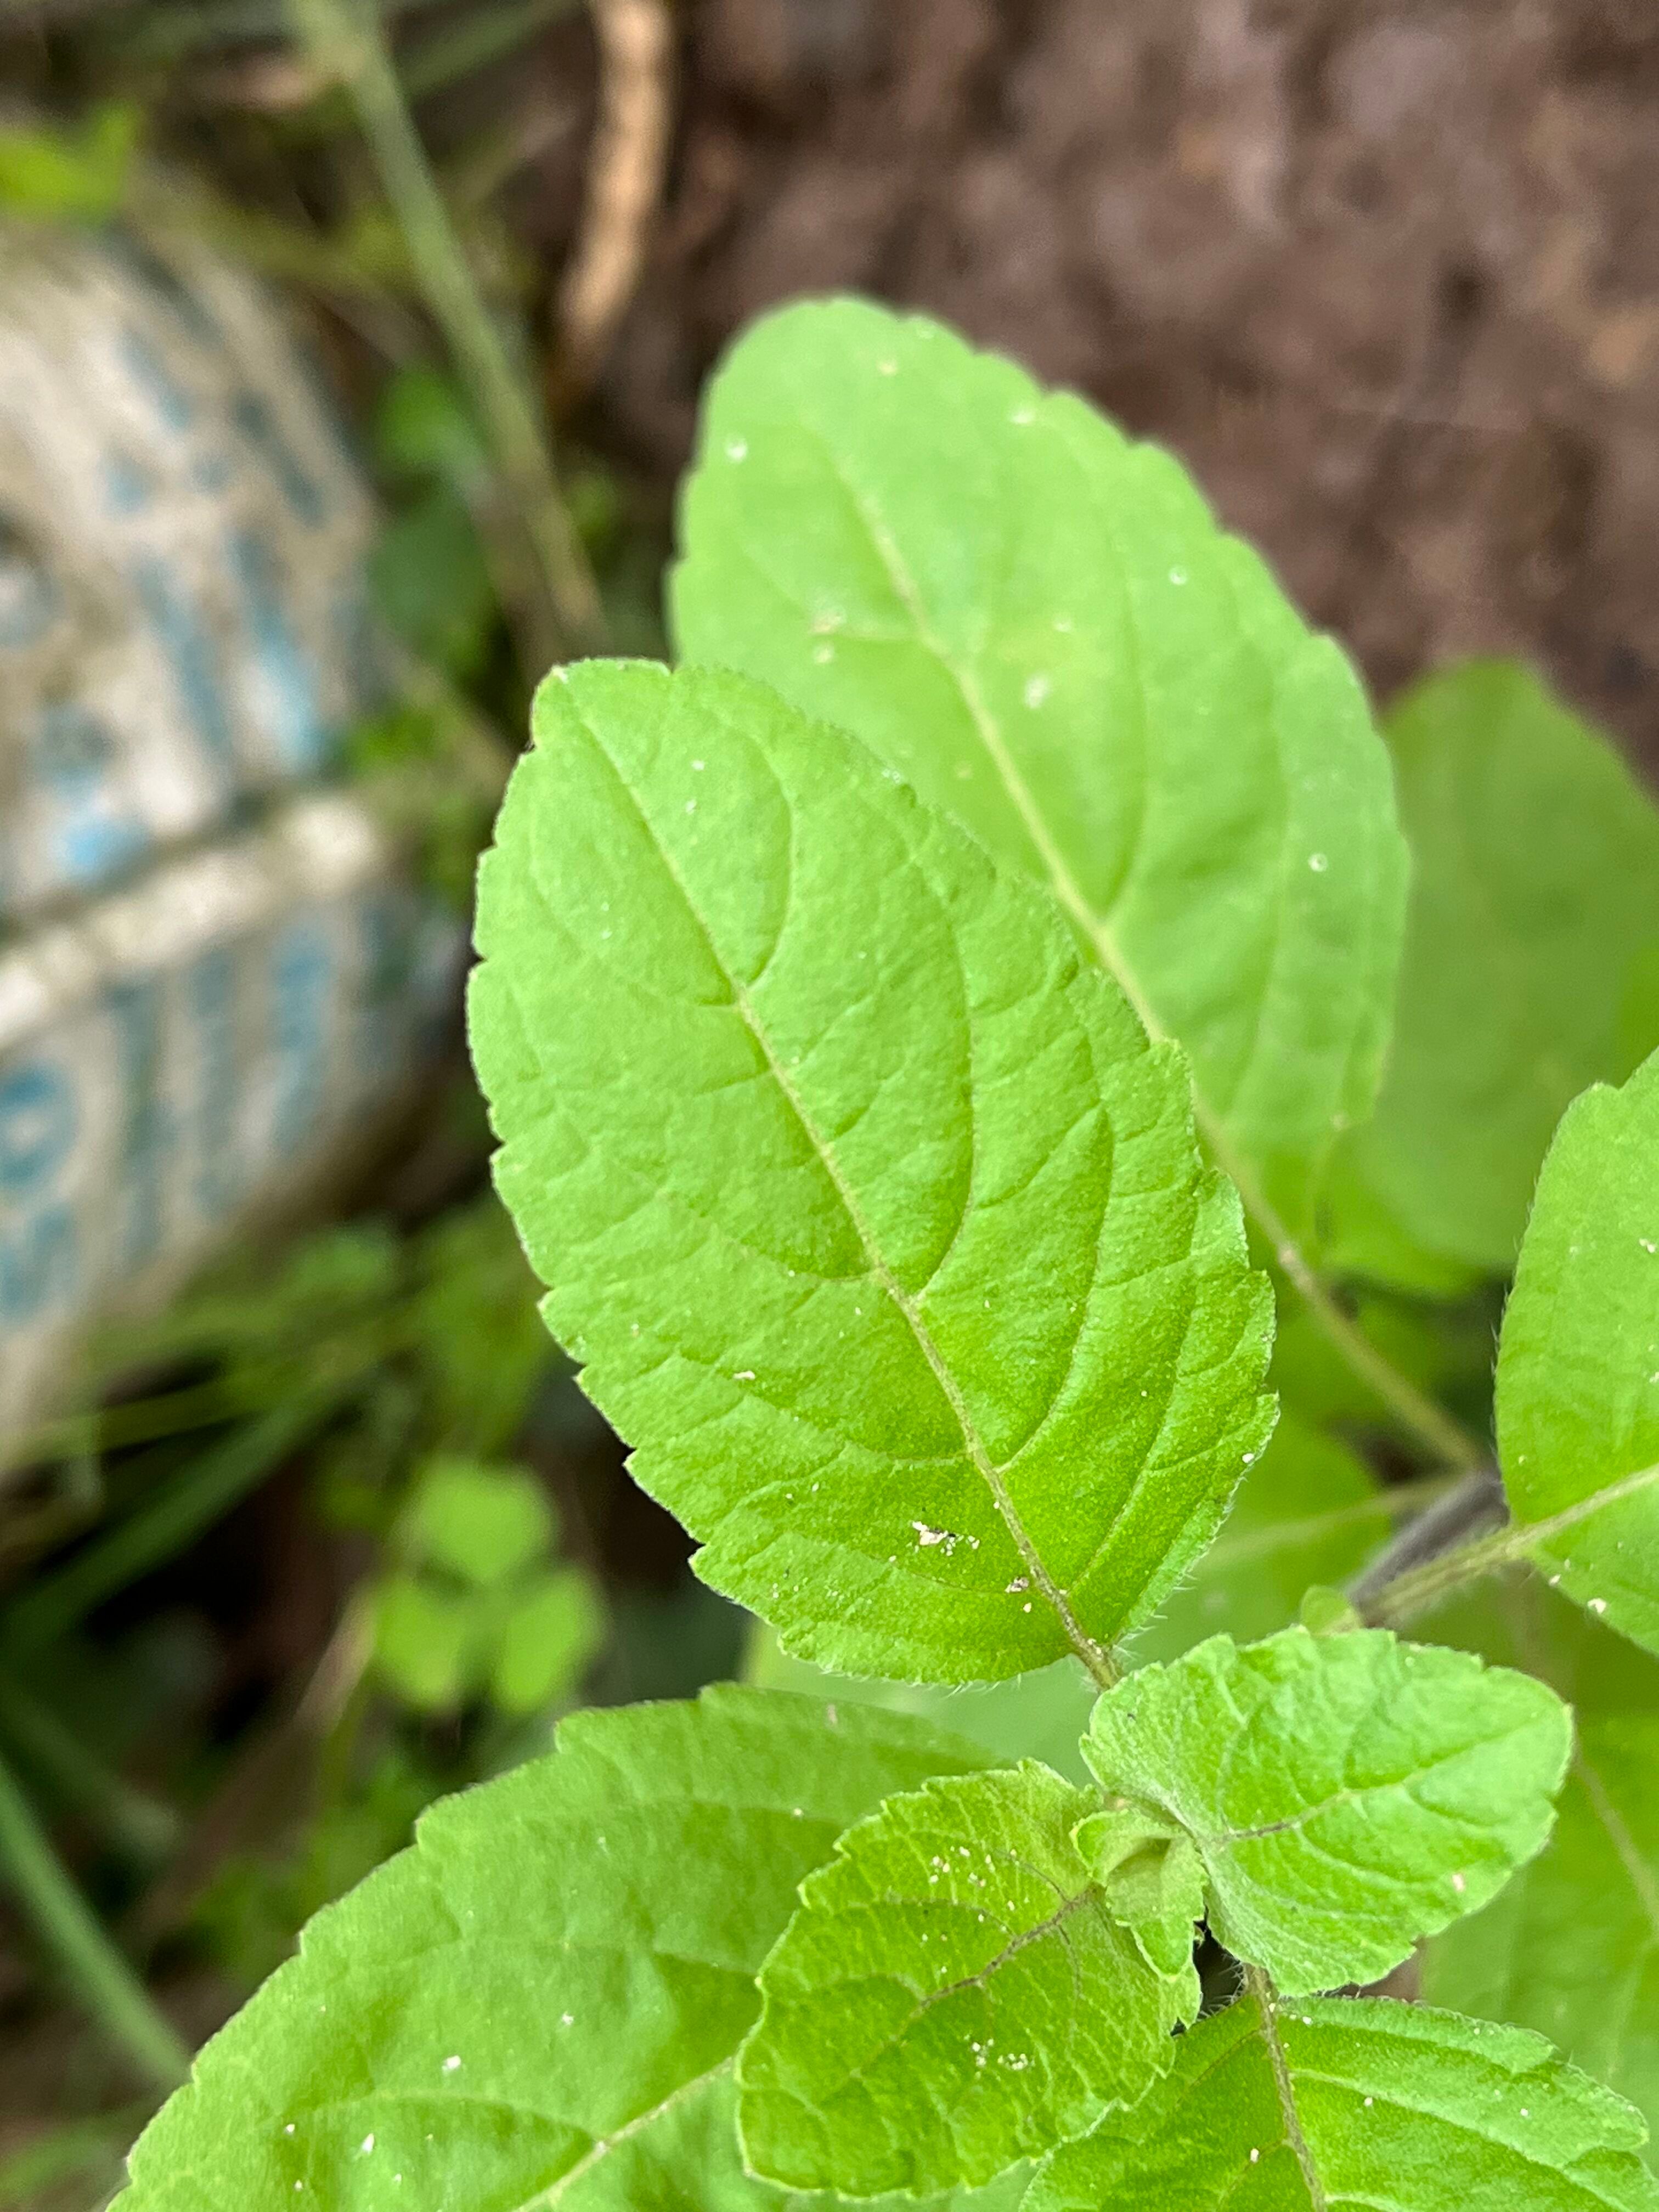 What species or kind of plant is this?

tulshi
